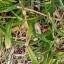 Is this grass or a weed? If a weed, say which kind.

grass
